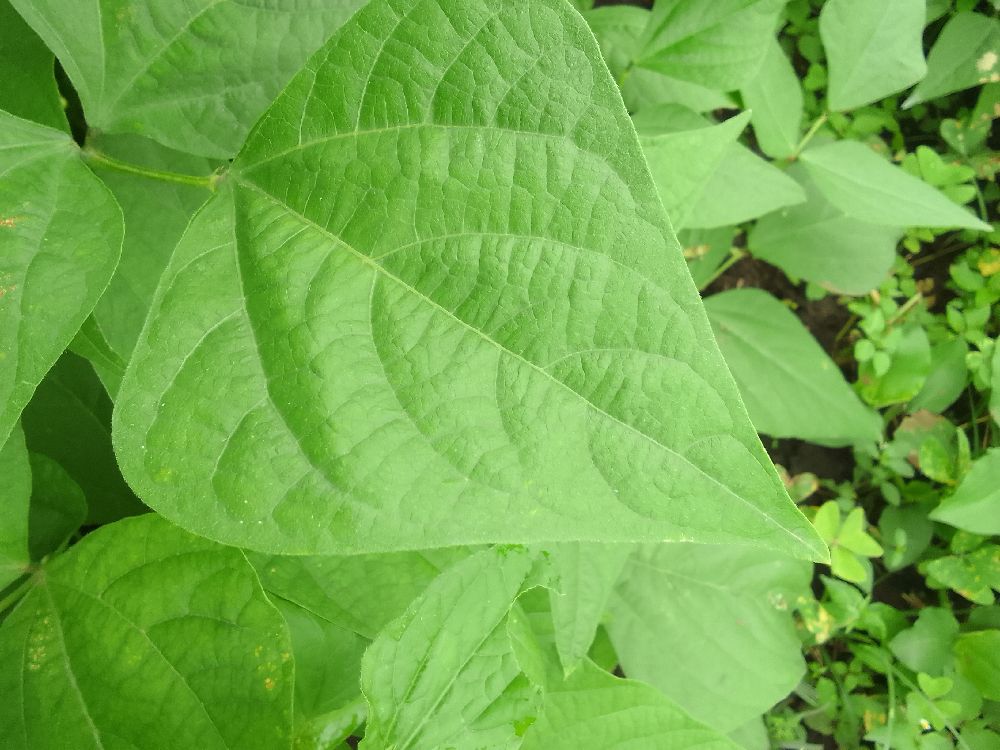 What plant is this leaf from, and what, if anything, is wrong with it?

common bean, healthy
